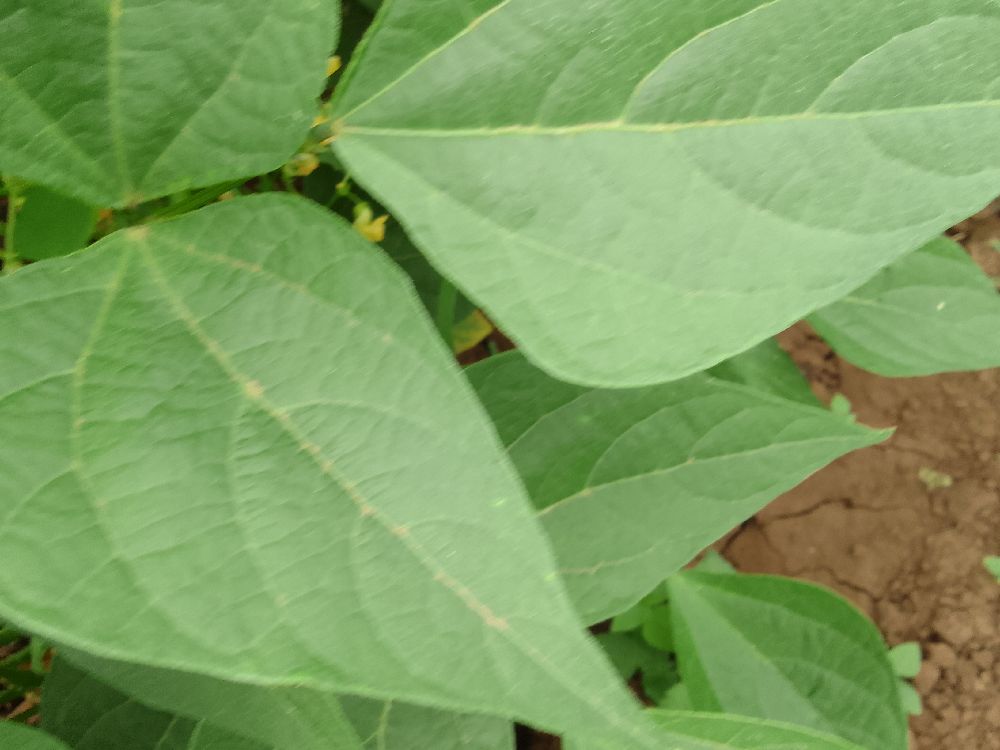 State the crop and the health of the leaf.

common bean, healthy
